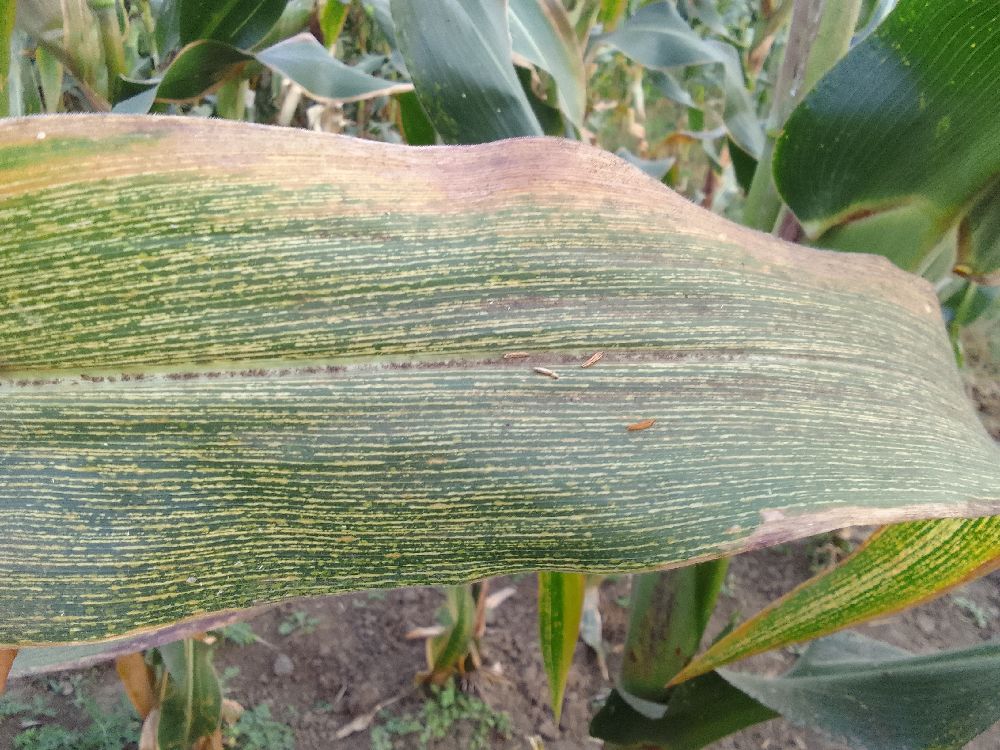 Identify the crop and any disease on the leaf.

maize, maize streak virus
